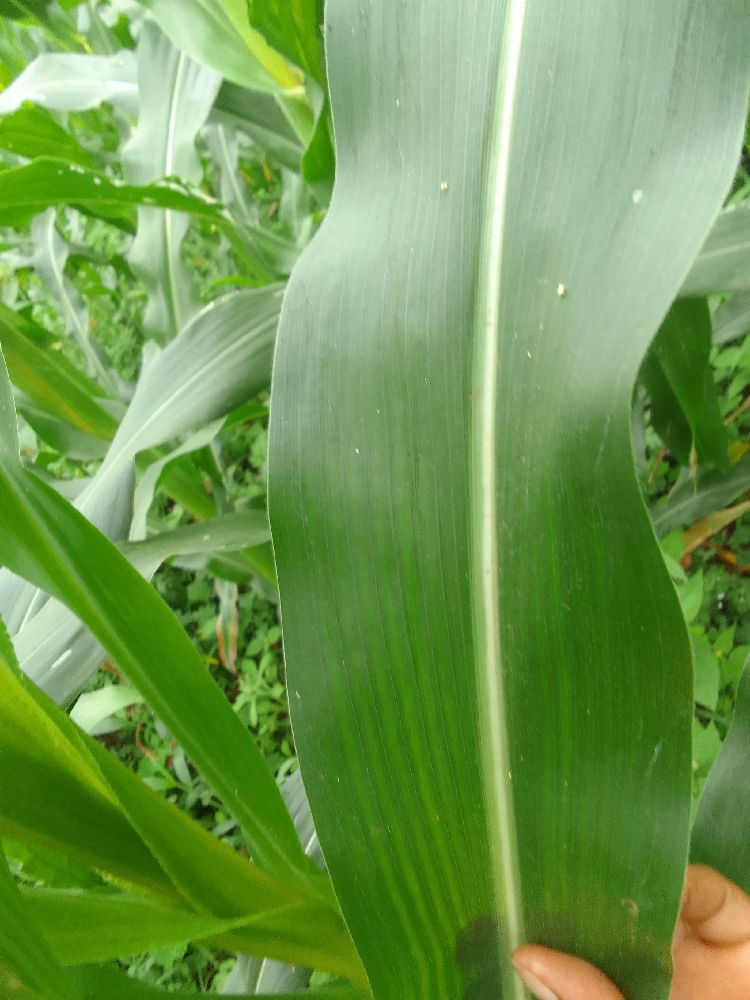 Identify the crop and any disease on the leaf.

maize, healthy
